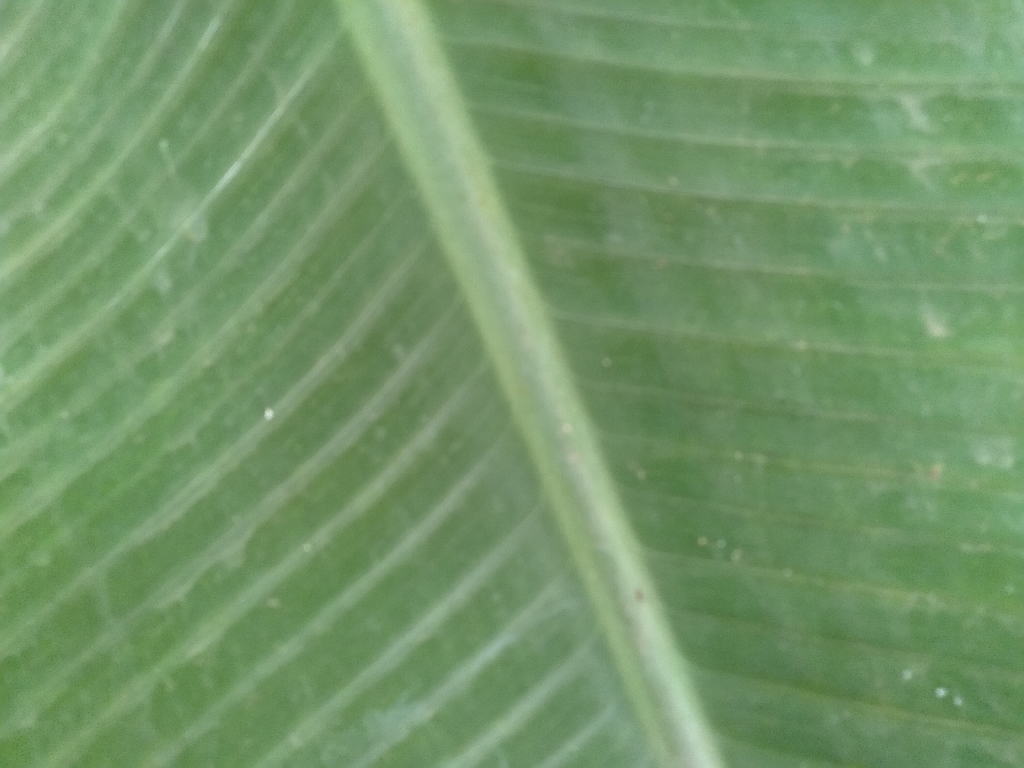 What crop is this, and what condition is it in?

banana, healthy
